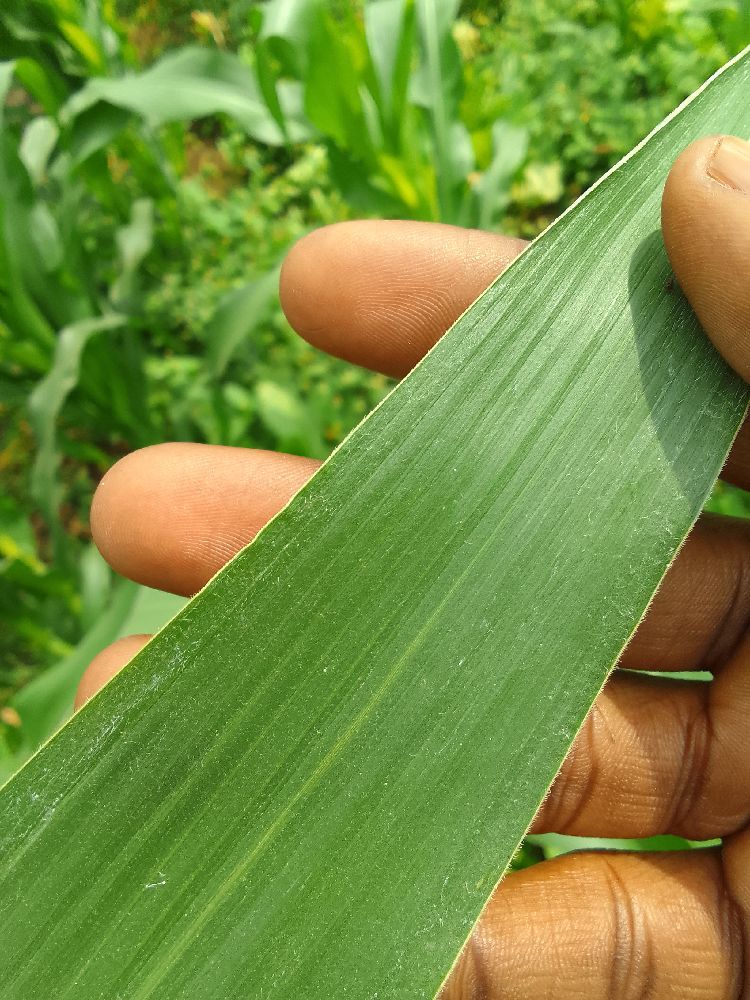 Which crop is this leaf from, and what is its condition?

maize, healthy
